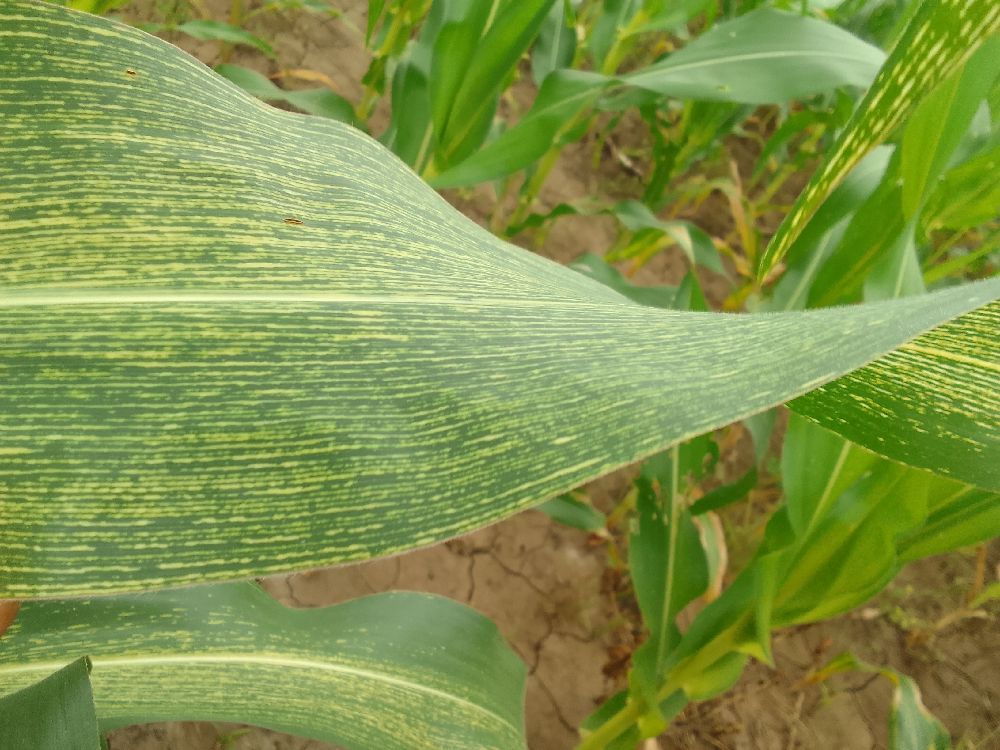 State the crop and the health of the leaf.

maize, maize streak virus
